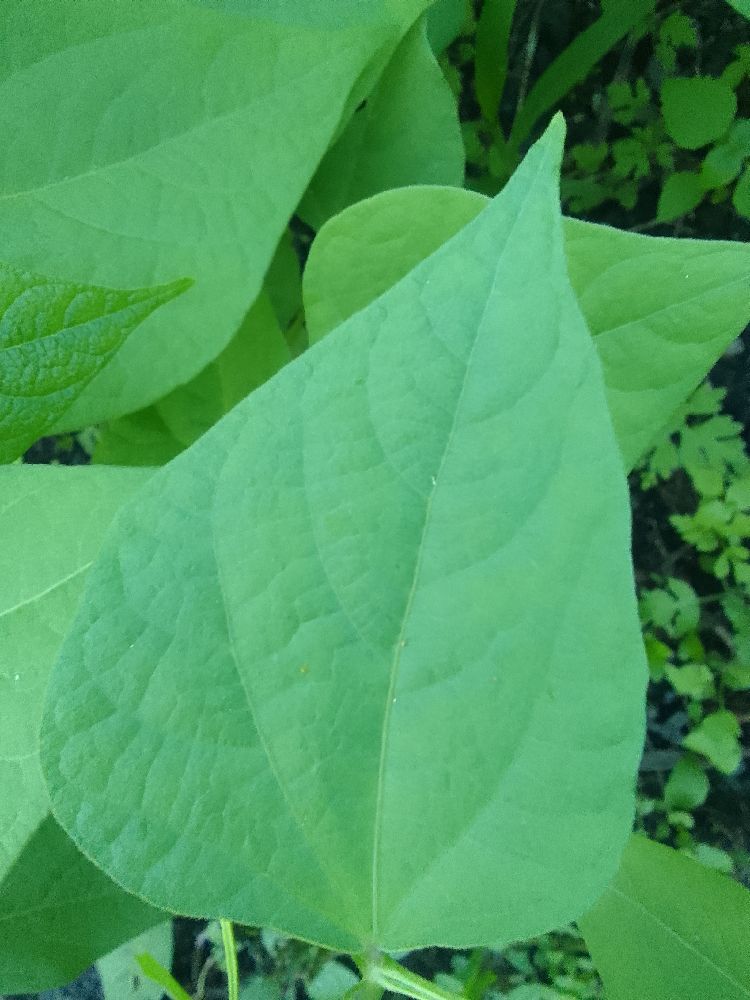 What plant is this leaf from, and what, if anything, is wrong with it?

common bean, healthy
